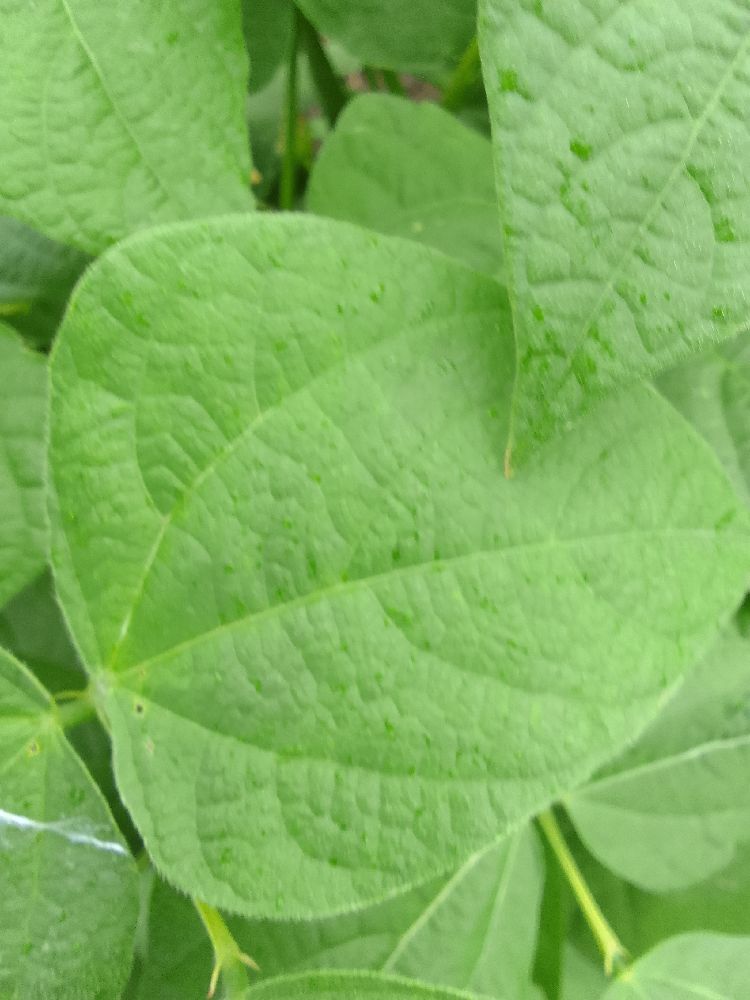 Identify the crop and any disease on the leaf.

common bean, healthy
